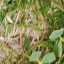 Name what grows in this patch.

unstructured weed
